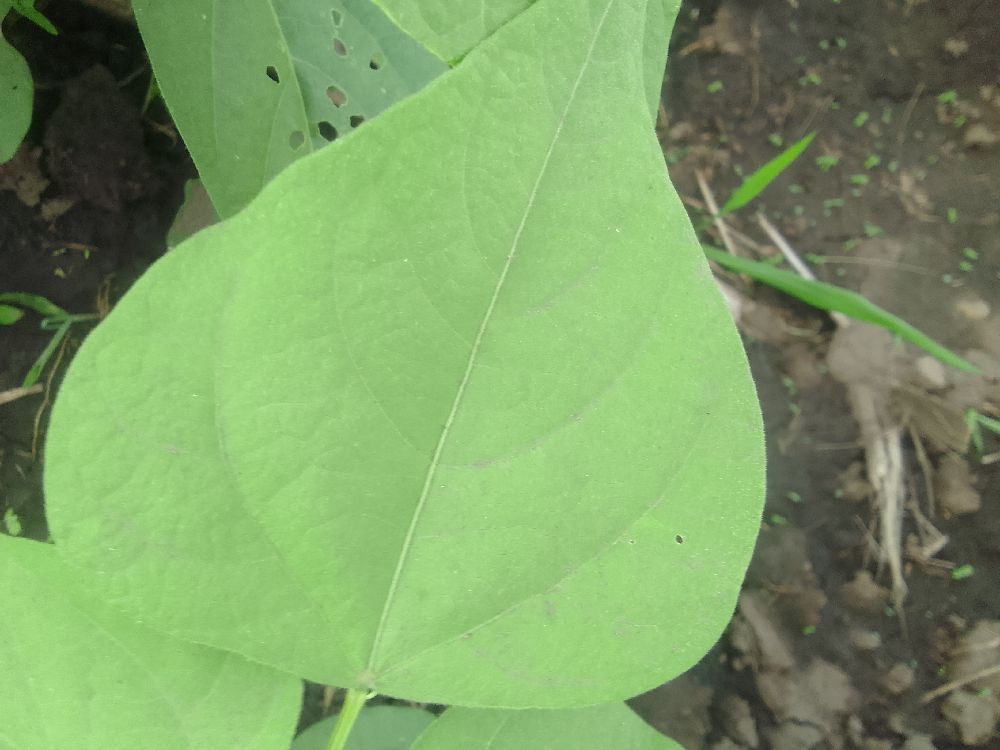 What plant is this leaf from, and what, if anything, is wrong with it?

common bean, healthy
